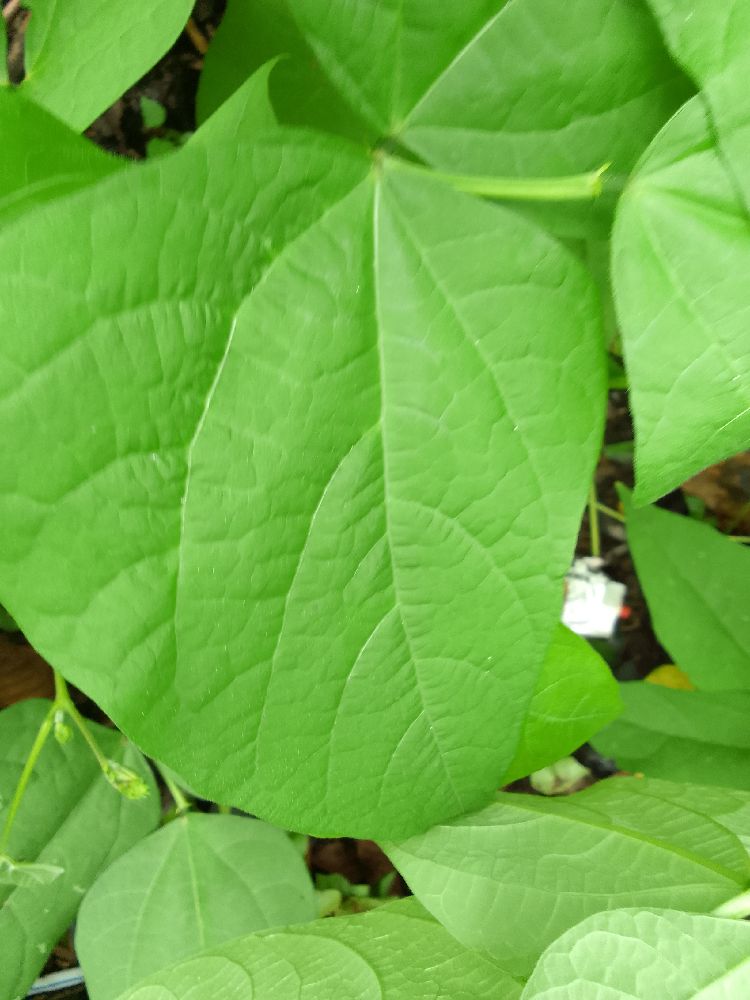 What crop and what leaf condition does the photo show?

common bean, healthy
